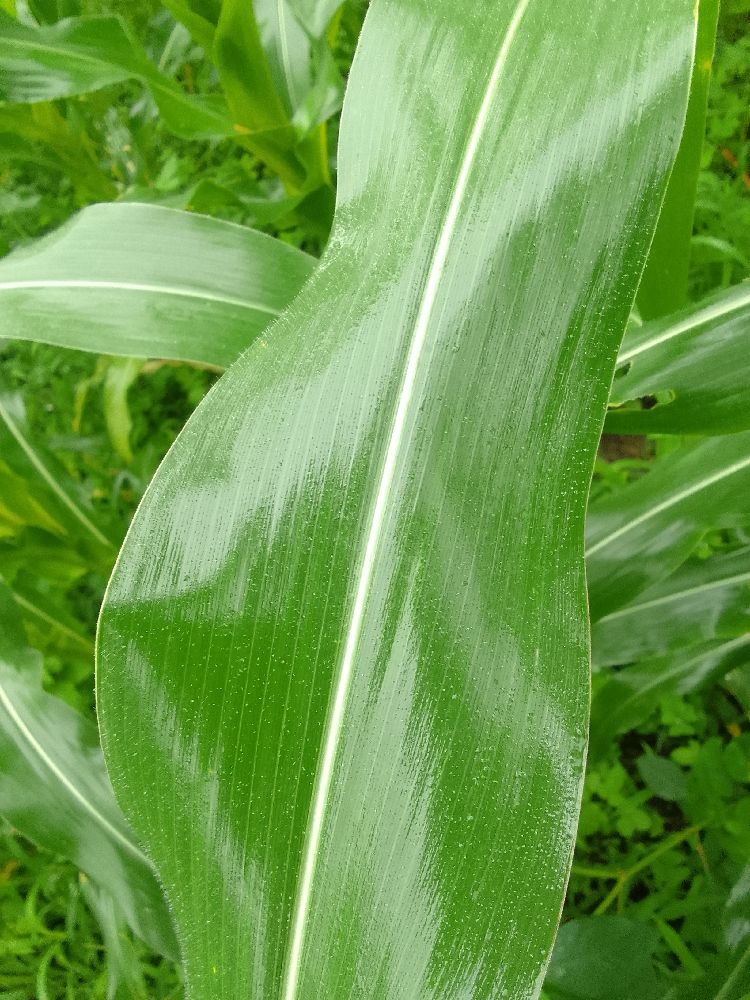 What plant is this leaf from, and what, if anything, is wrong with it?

maize, healthy
